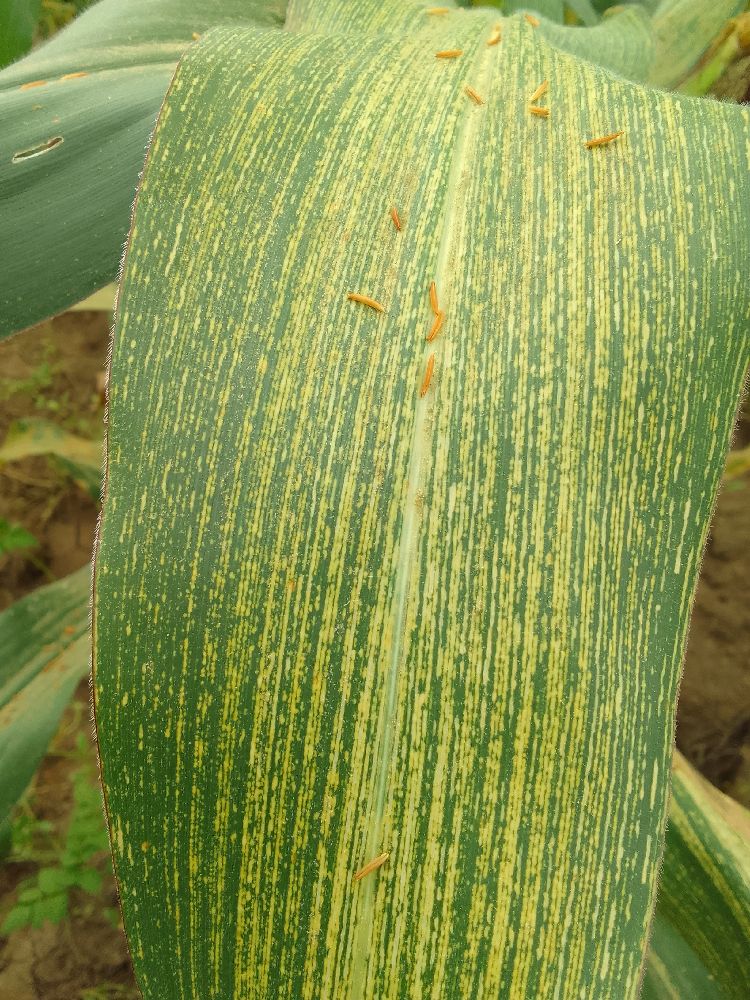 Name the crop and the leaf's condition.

maize, maize streak virus
